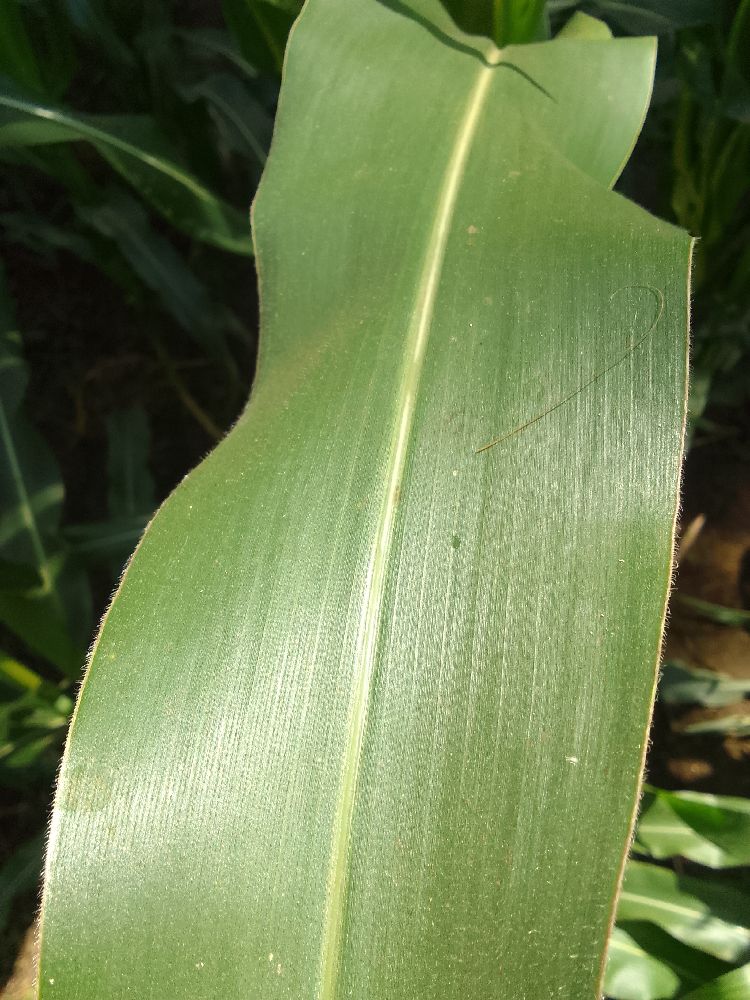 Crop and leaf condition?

maize, healthy
